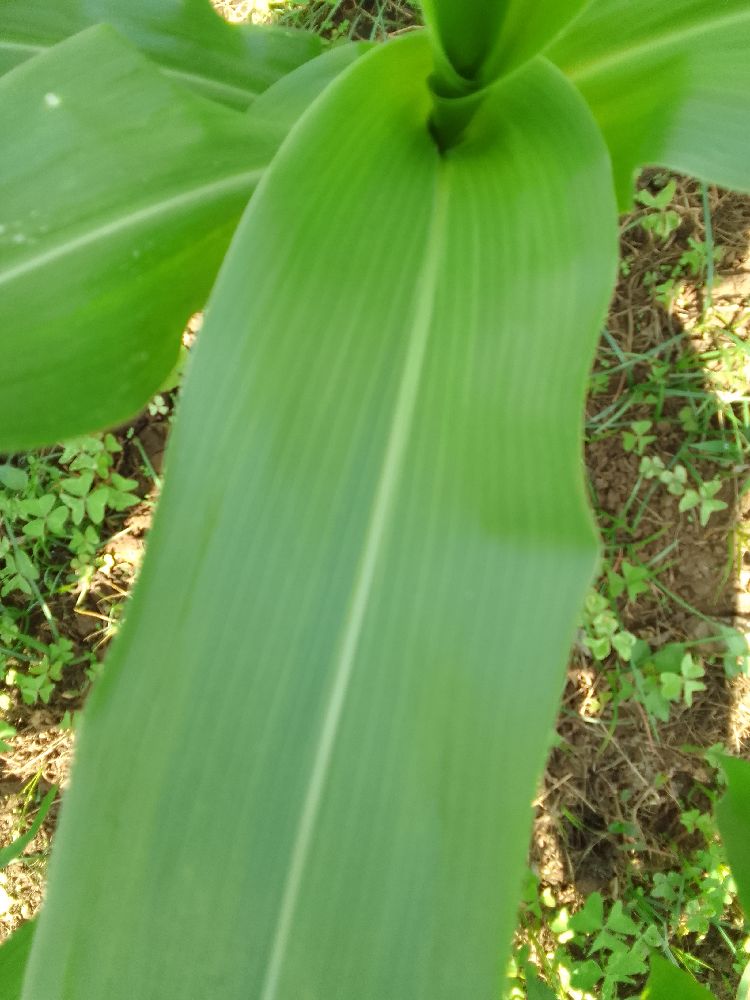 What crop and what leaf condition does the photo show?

maize, healthy
